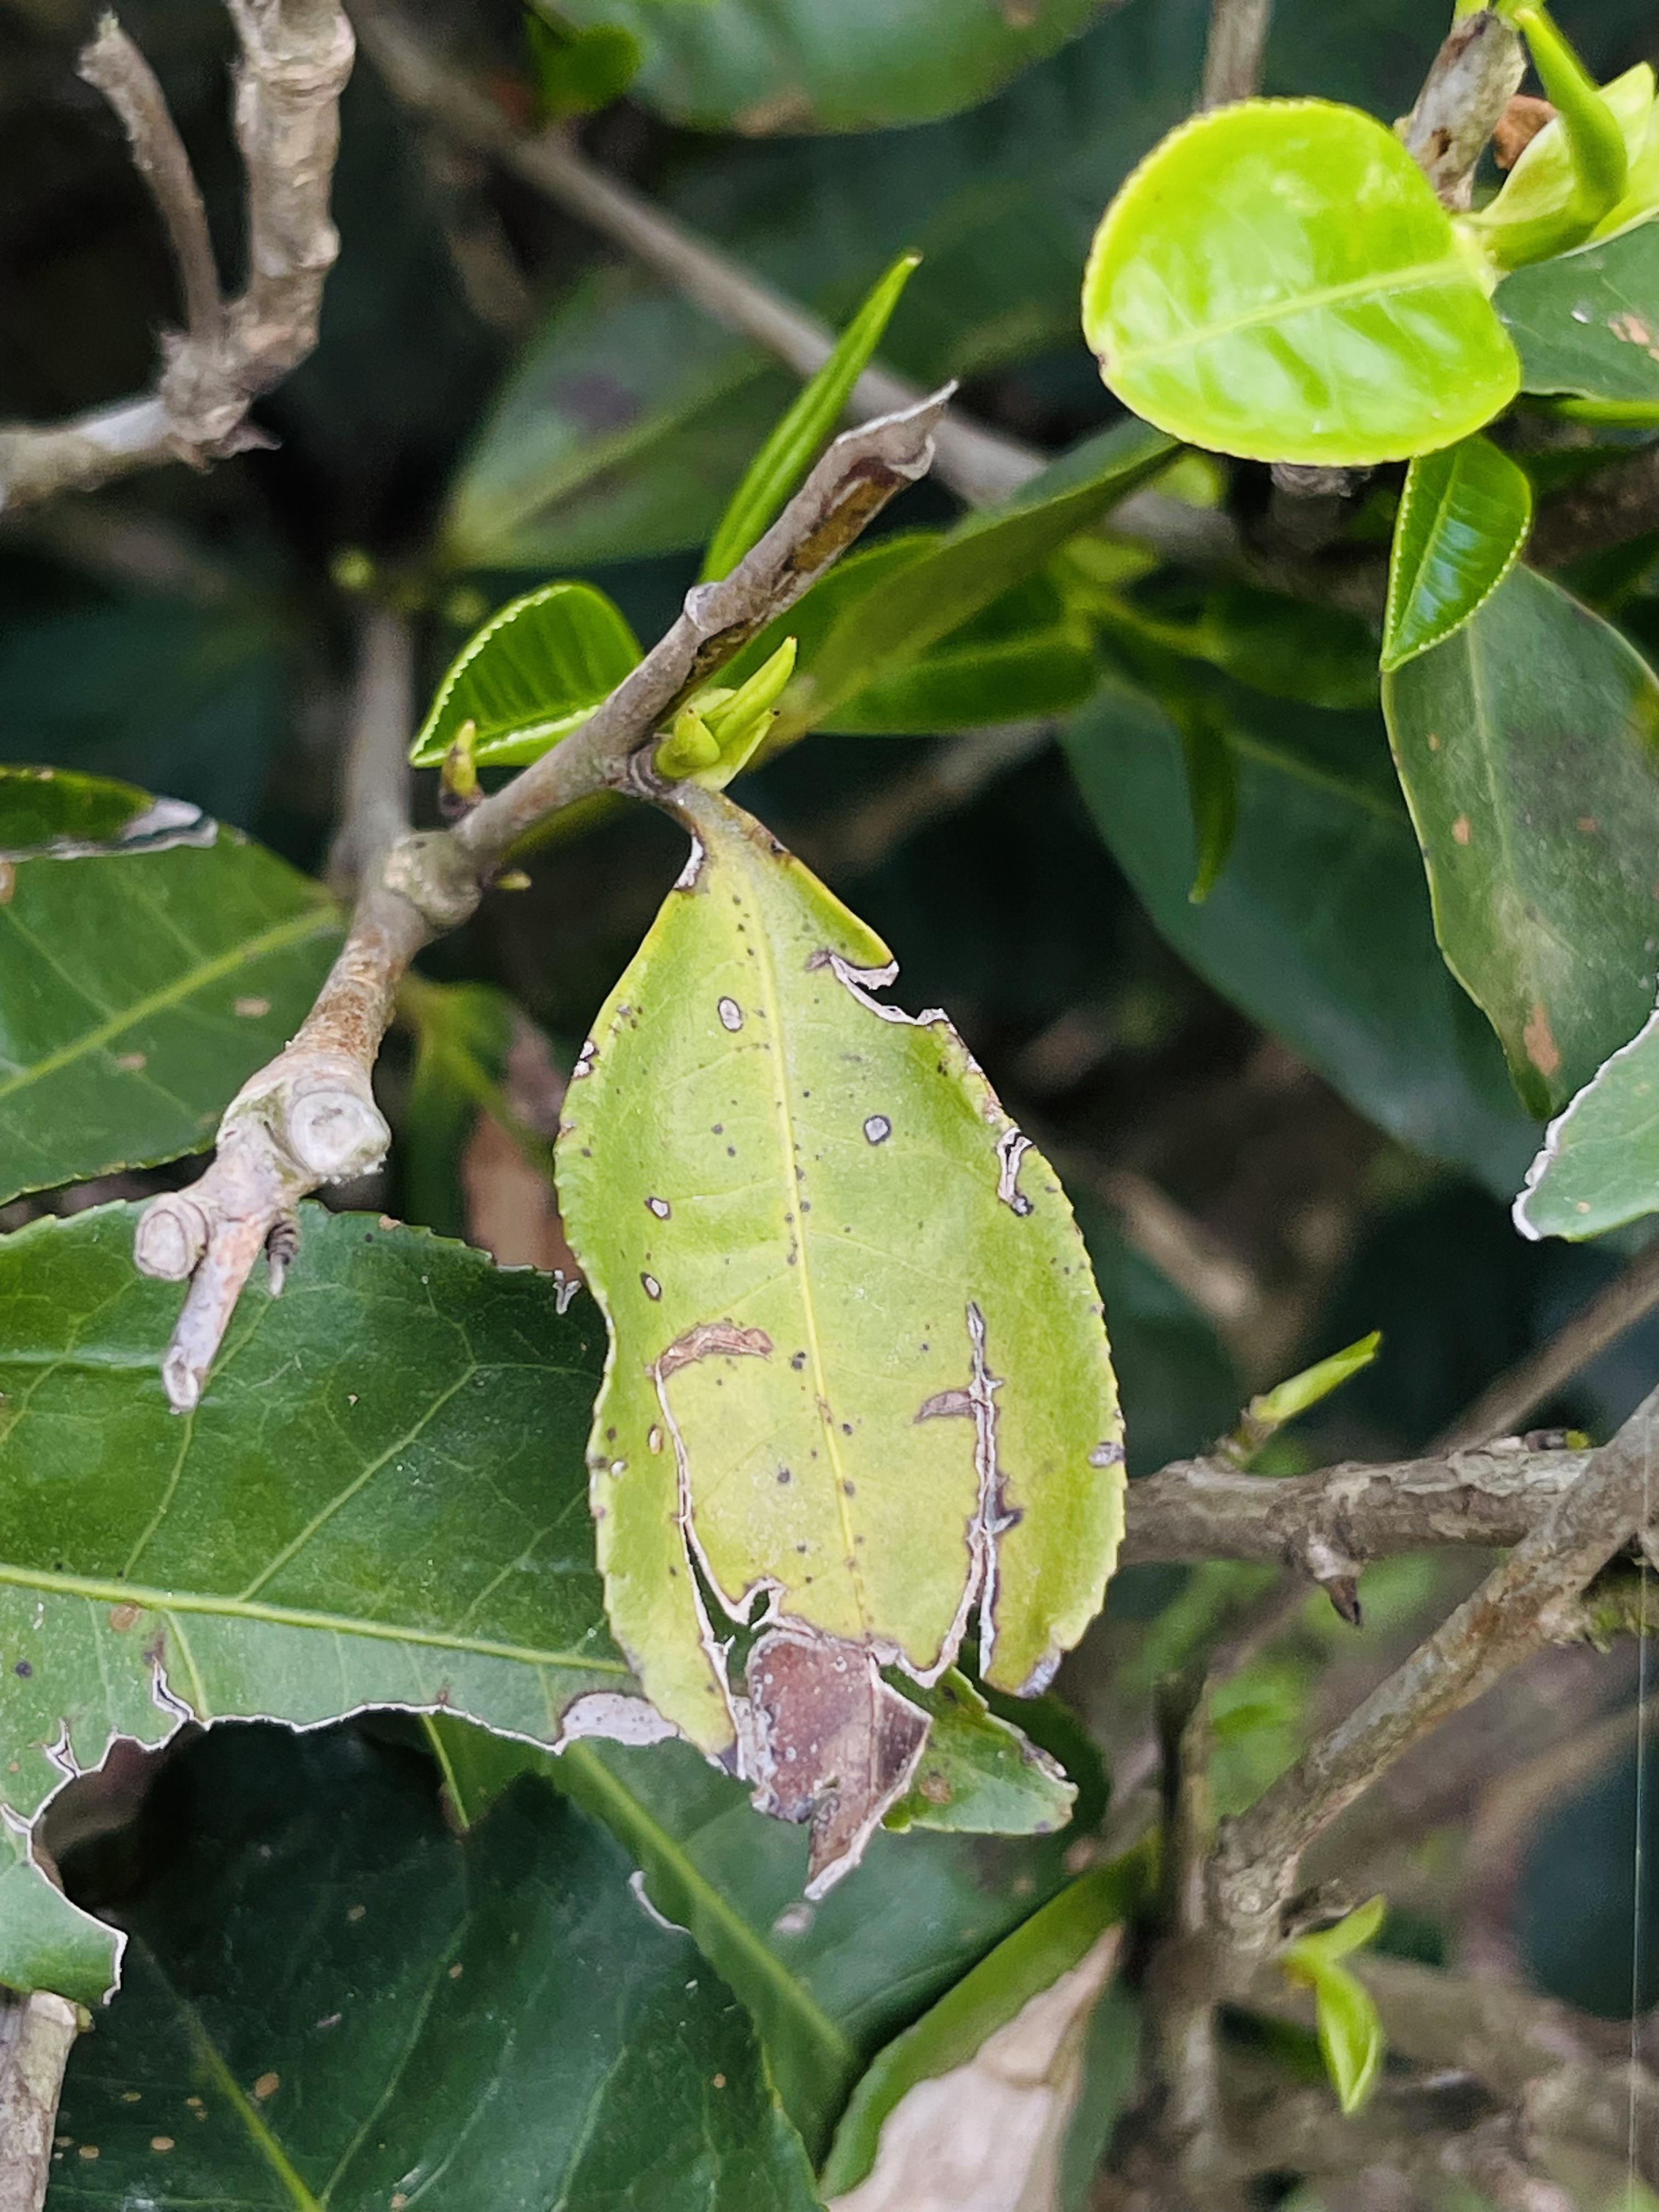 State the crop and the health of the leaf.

tea, blight
